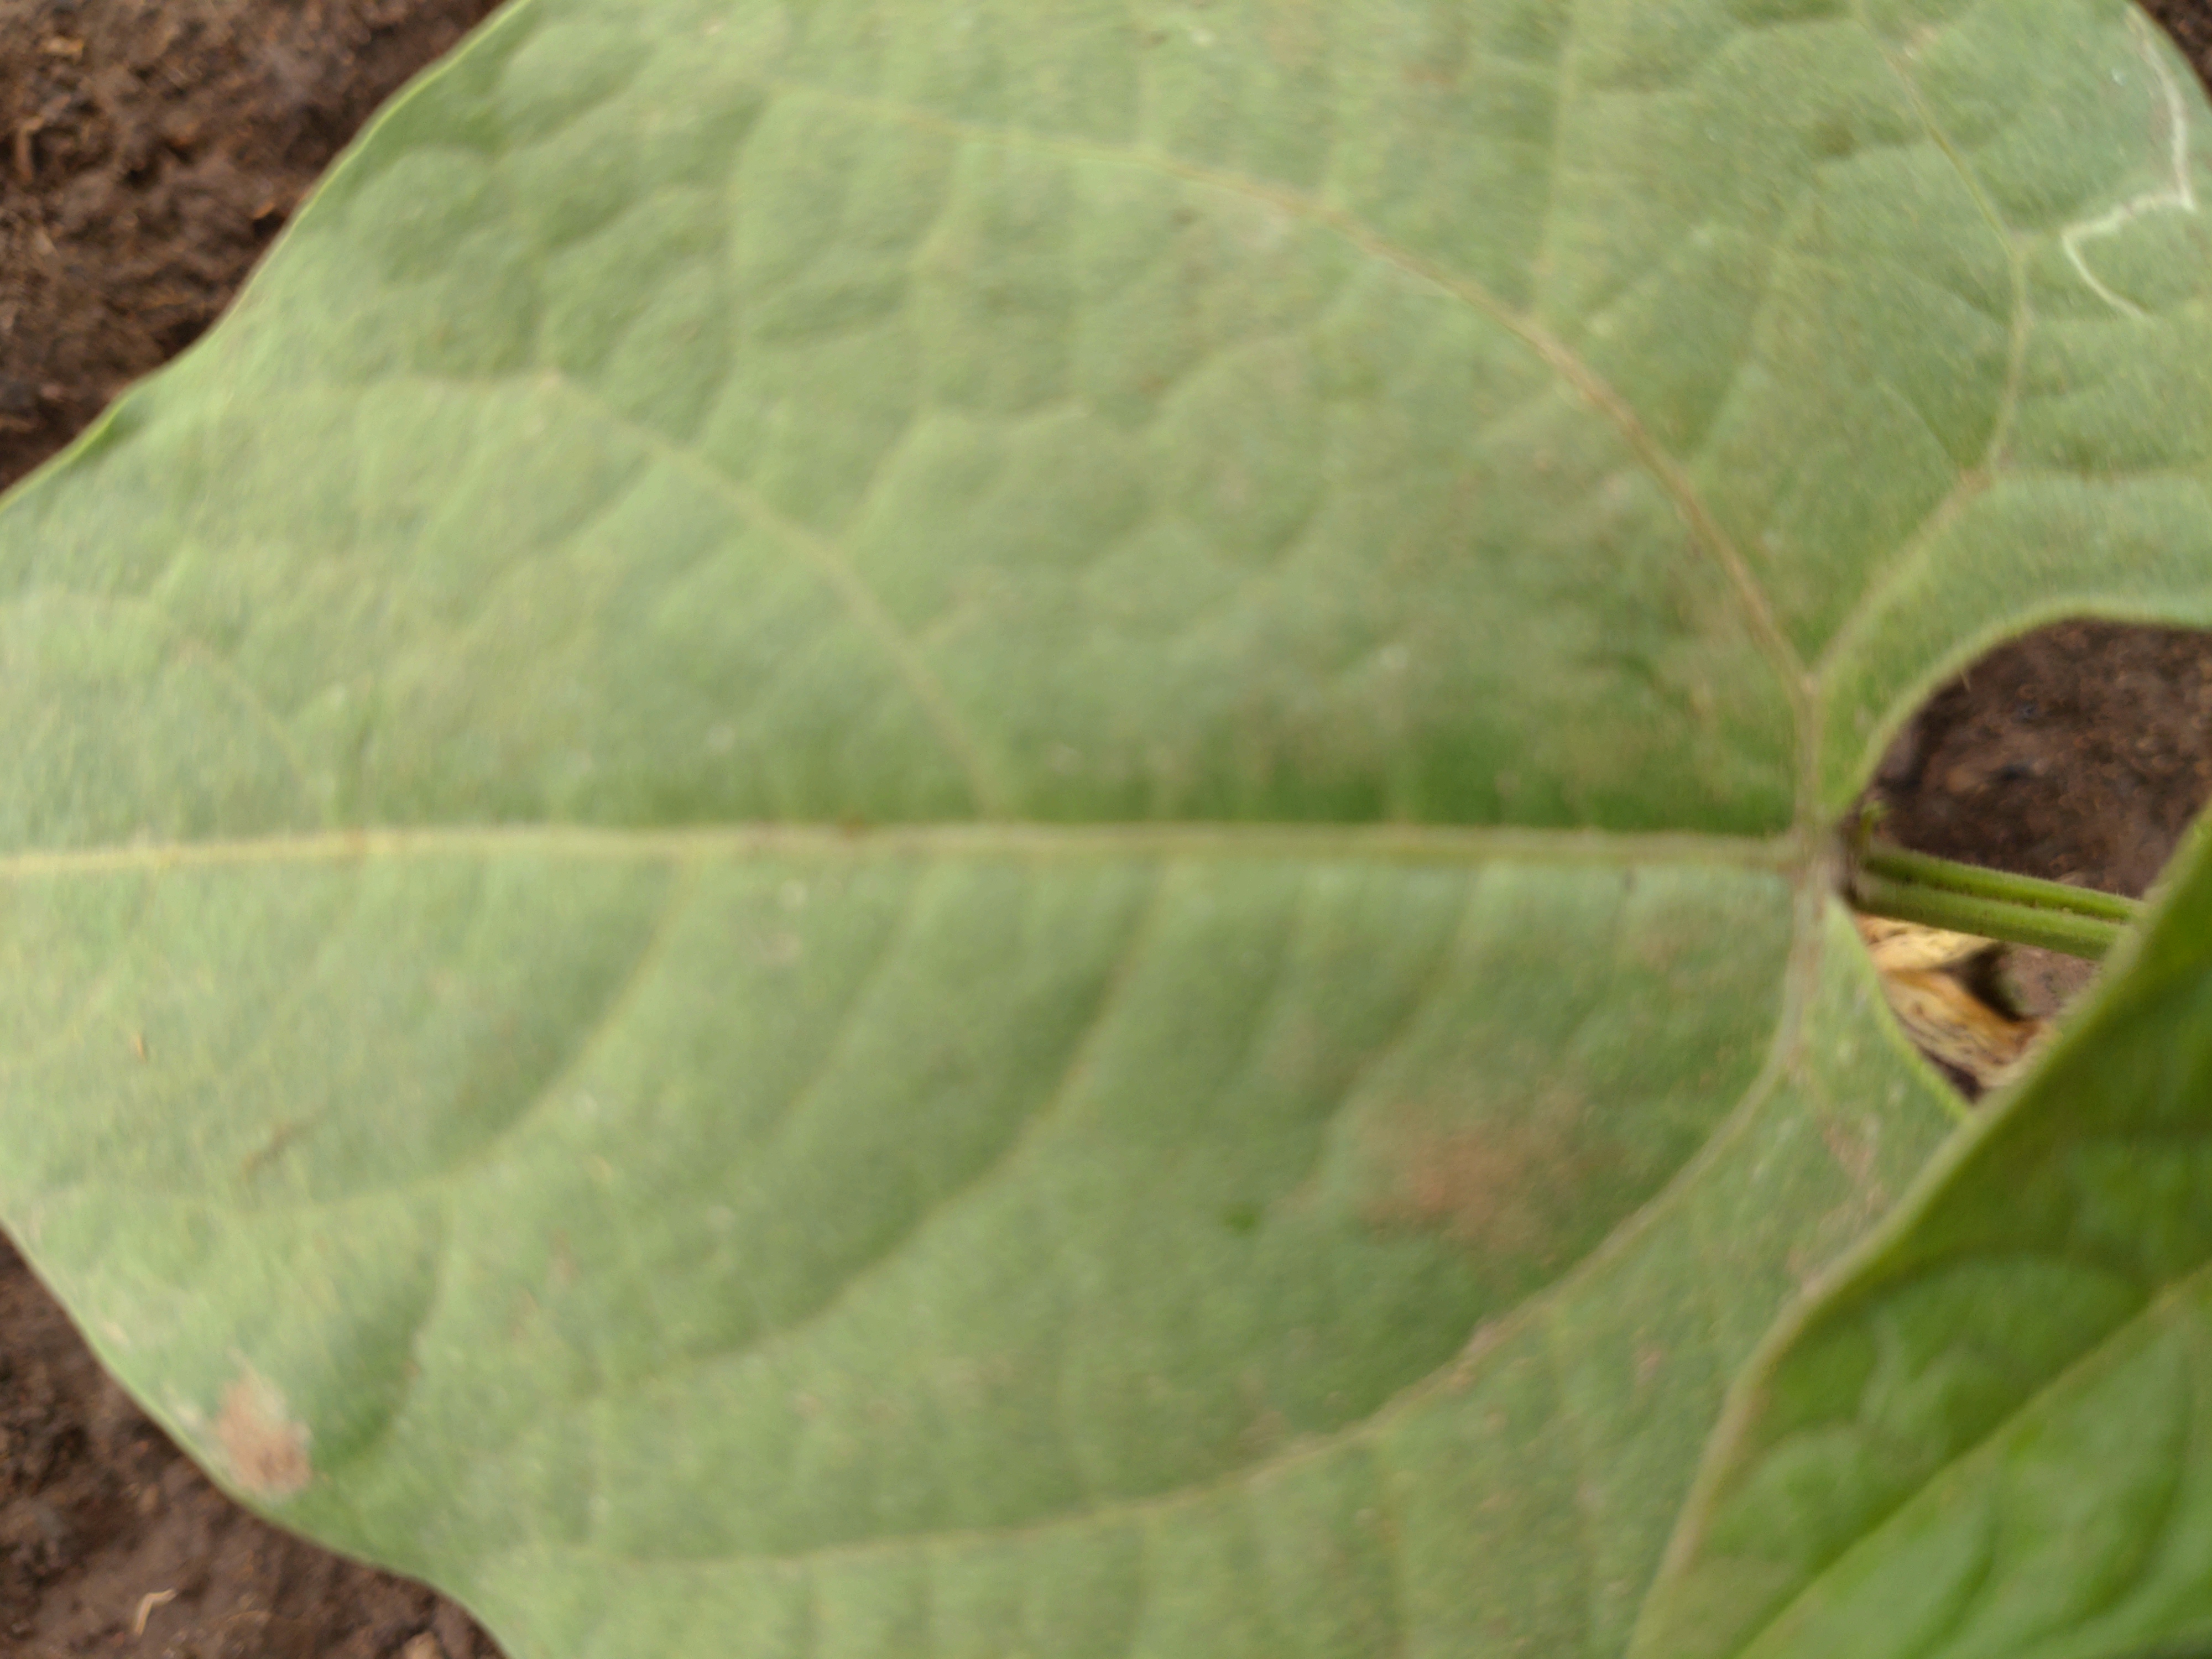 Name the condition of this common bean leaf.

healthy
